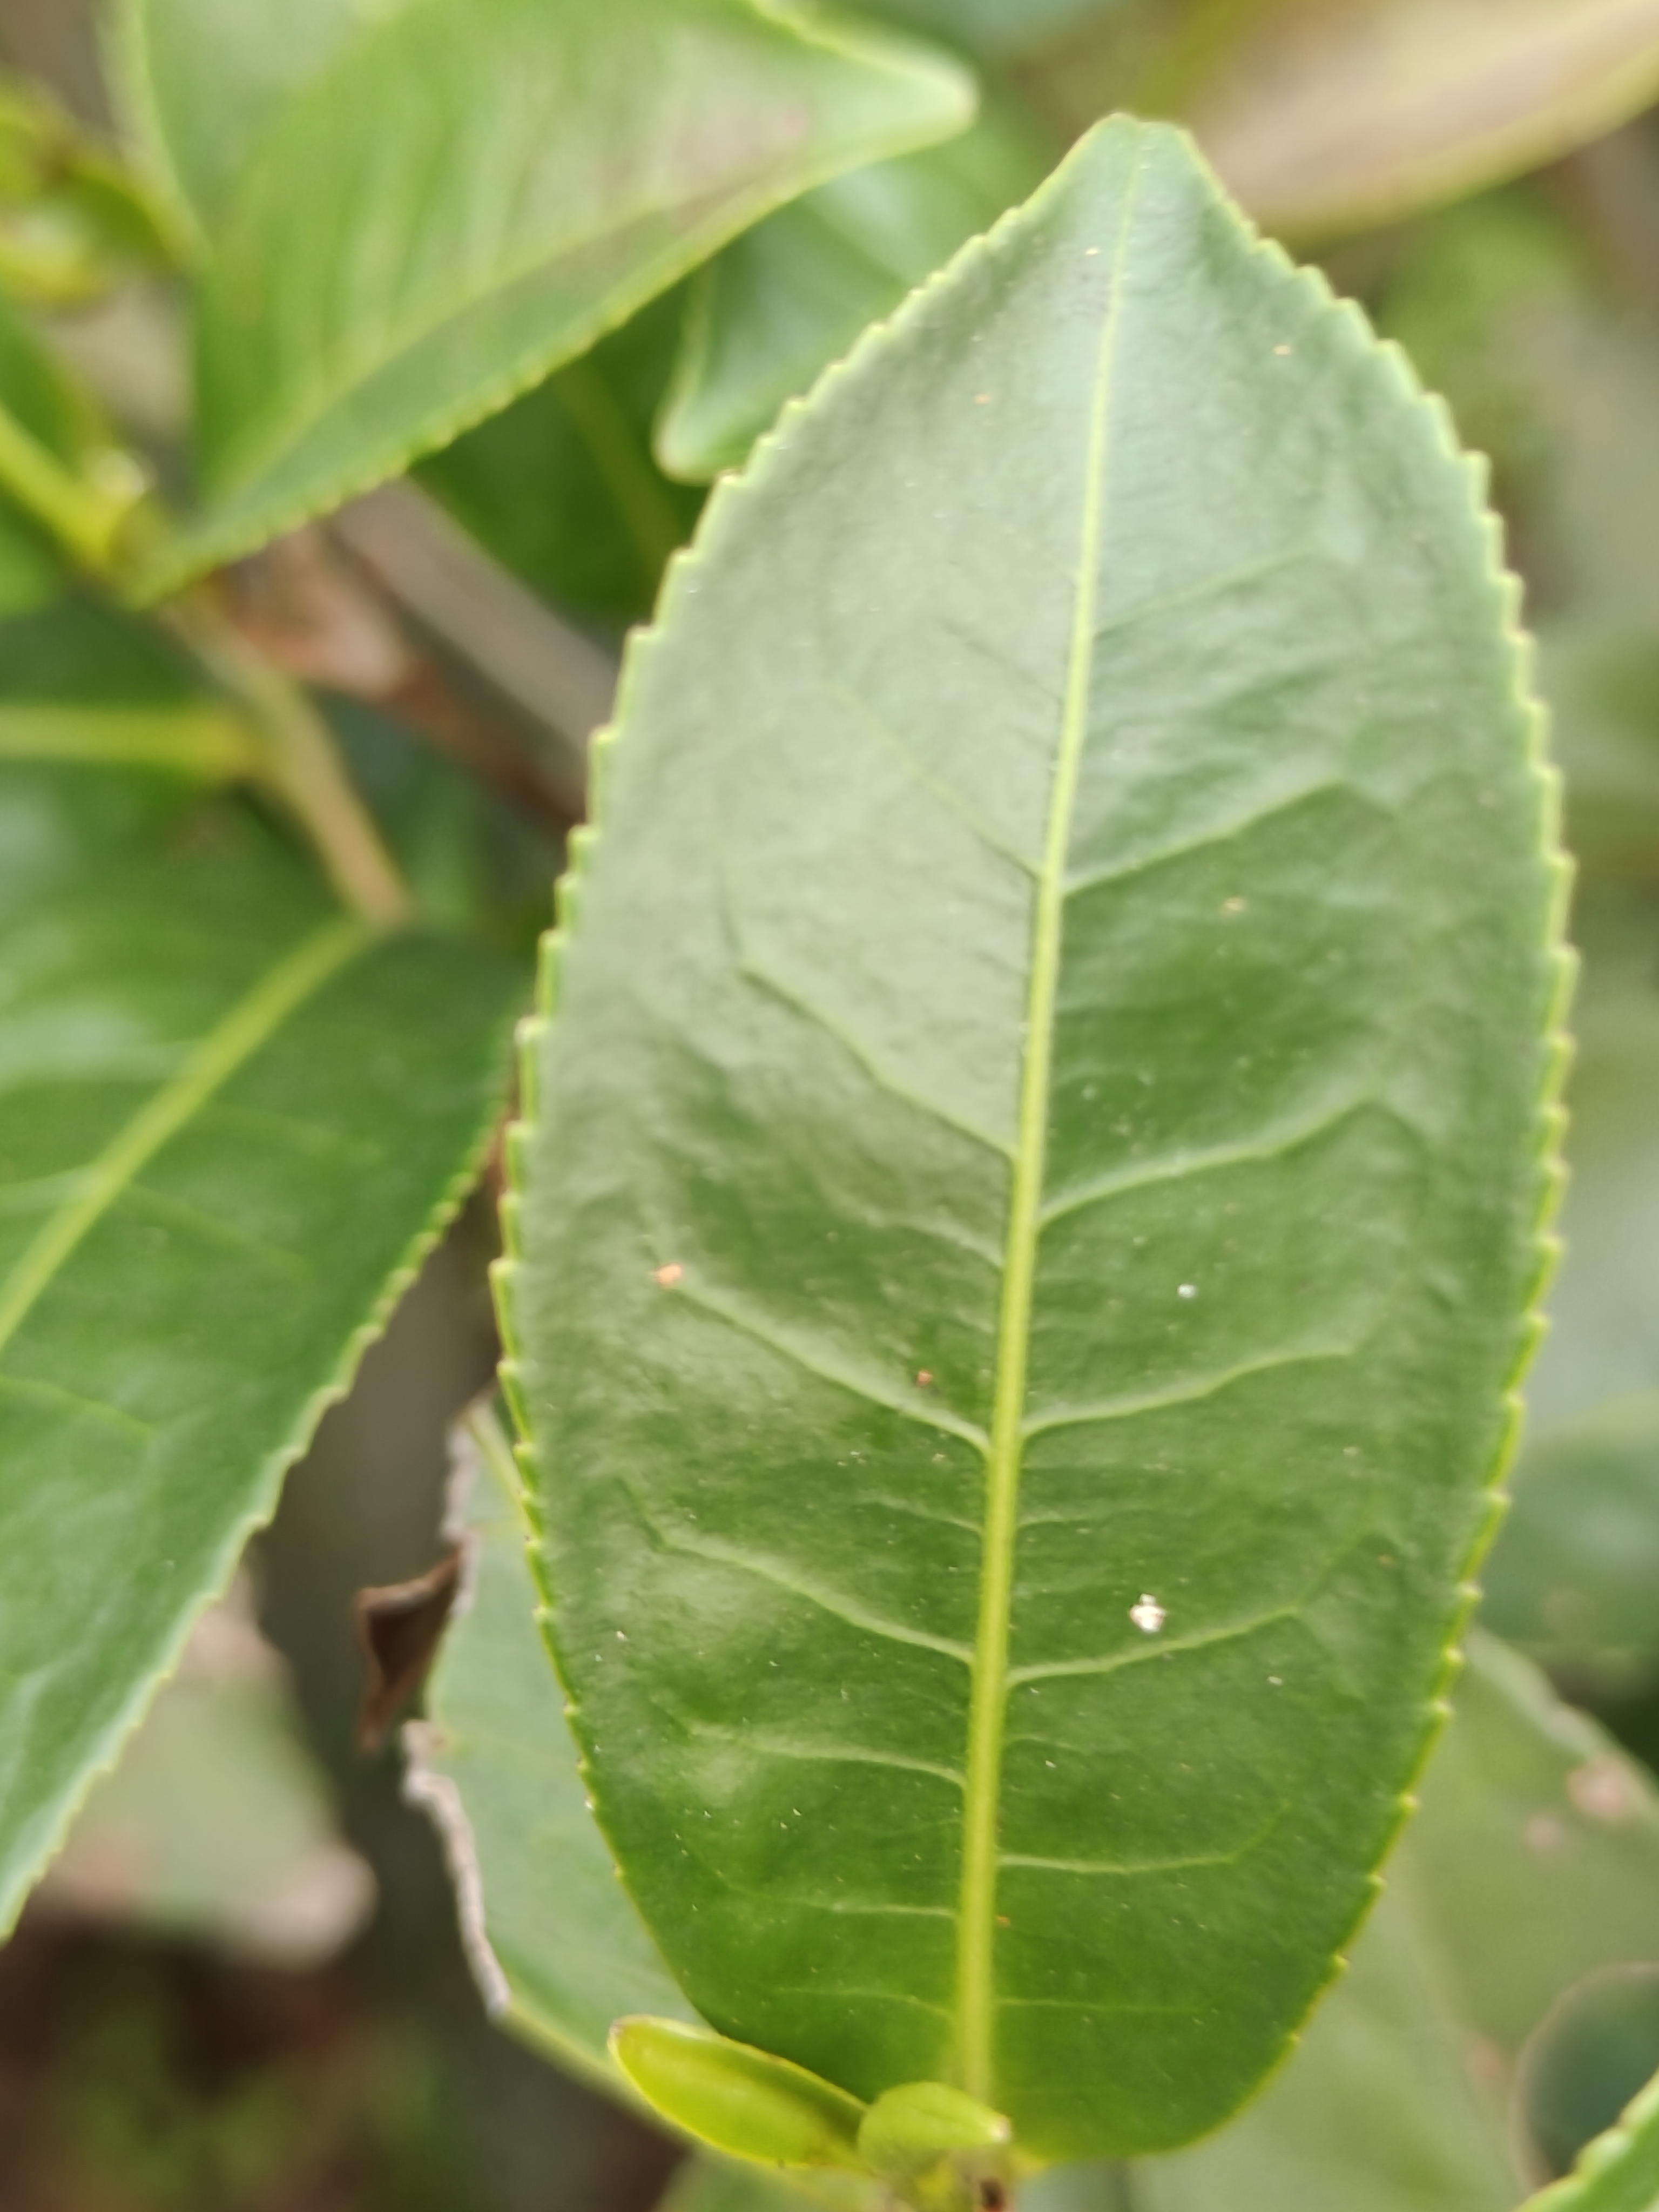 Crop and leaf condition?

tea, healthy leaf
